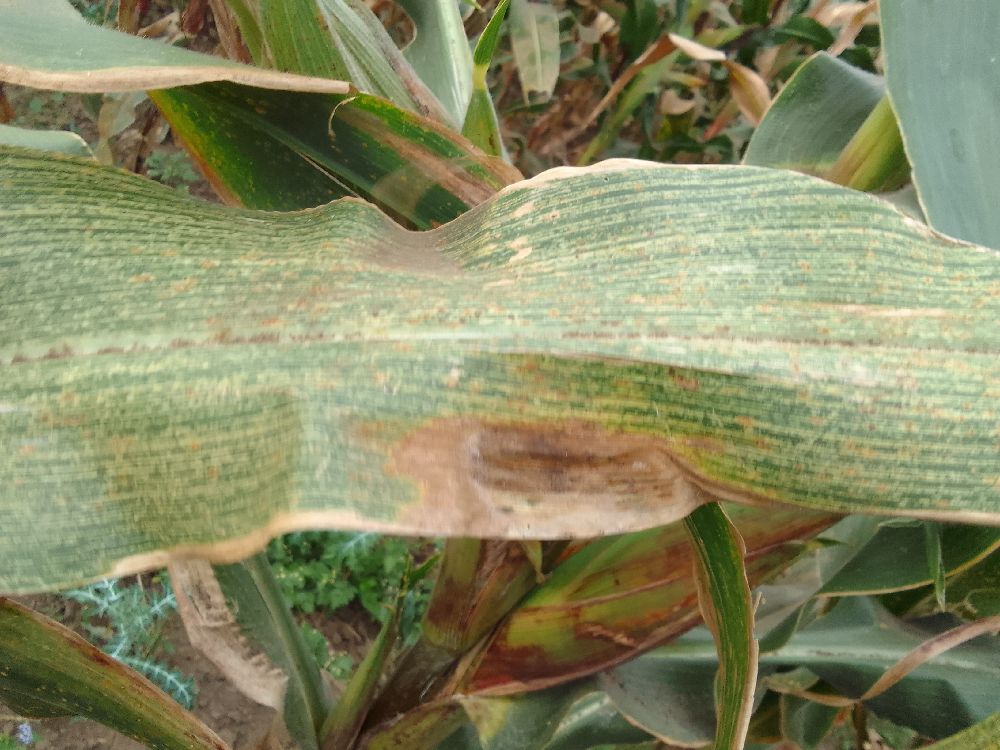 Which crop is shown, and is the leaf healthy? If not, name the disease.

maize, maize streak virus
